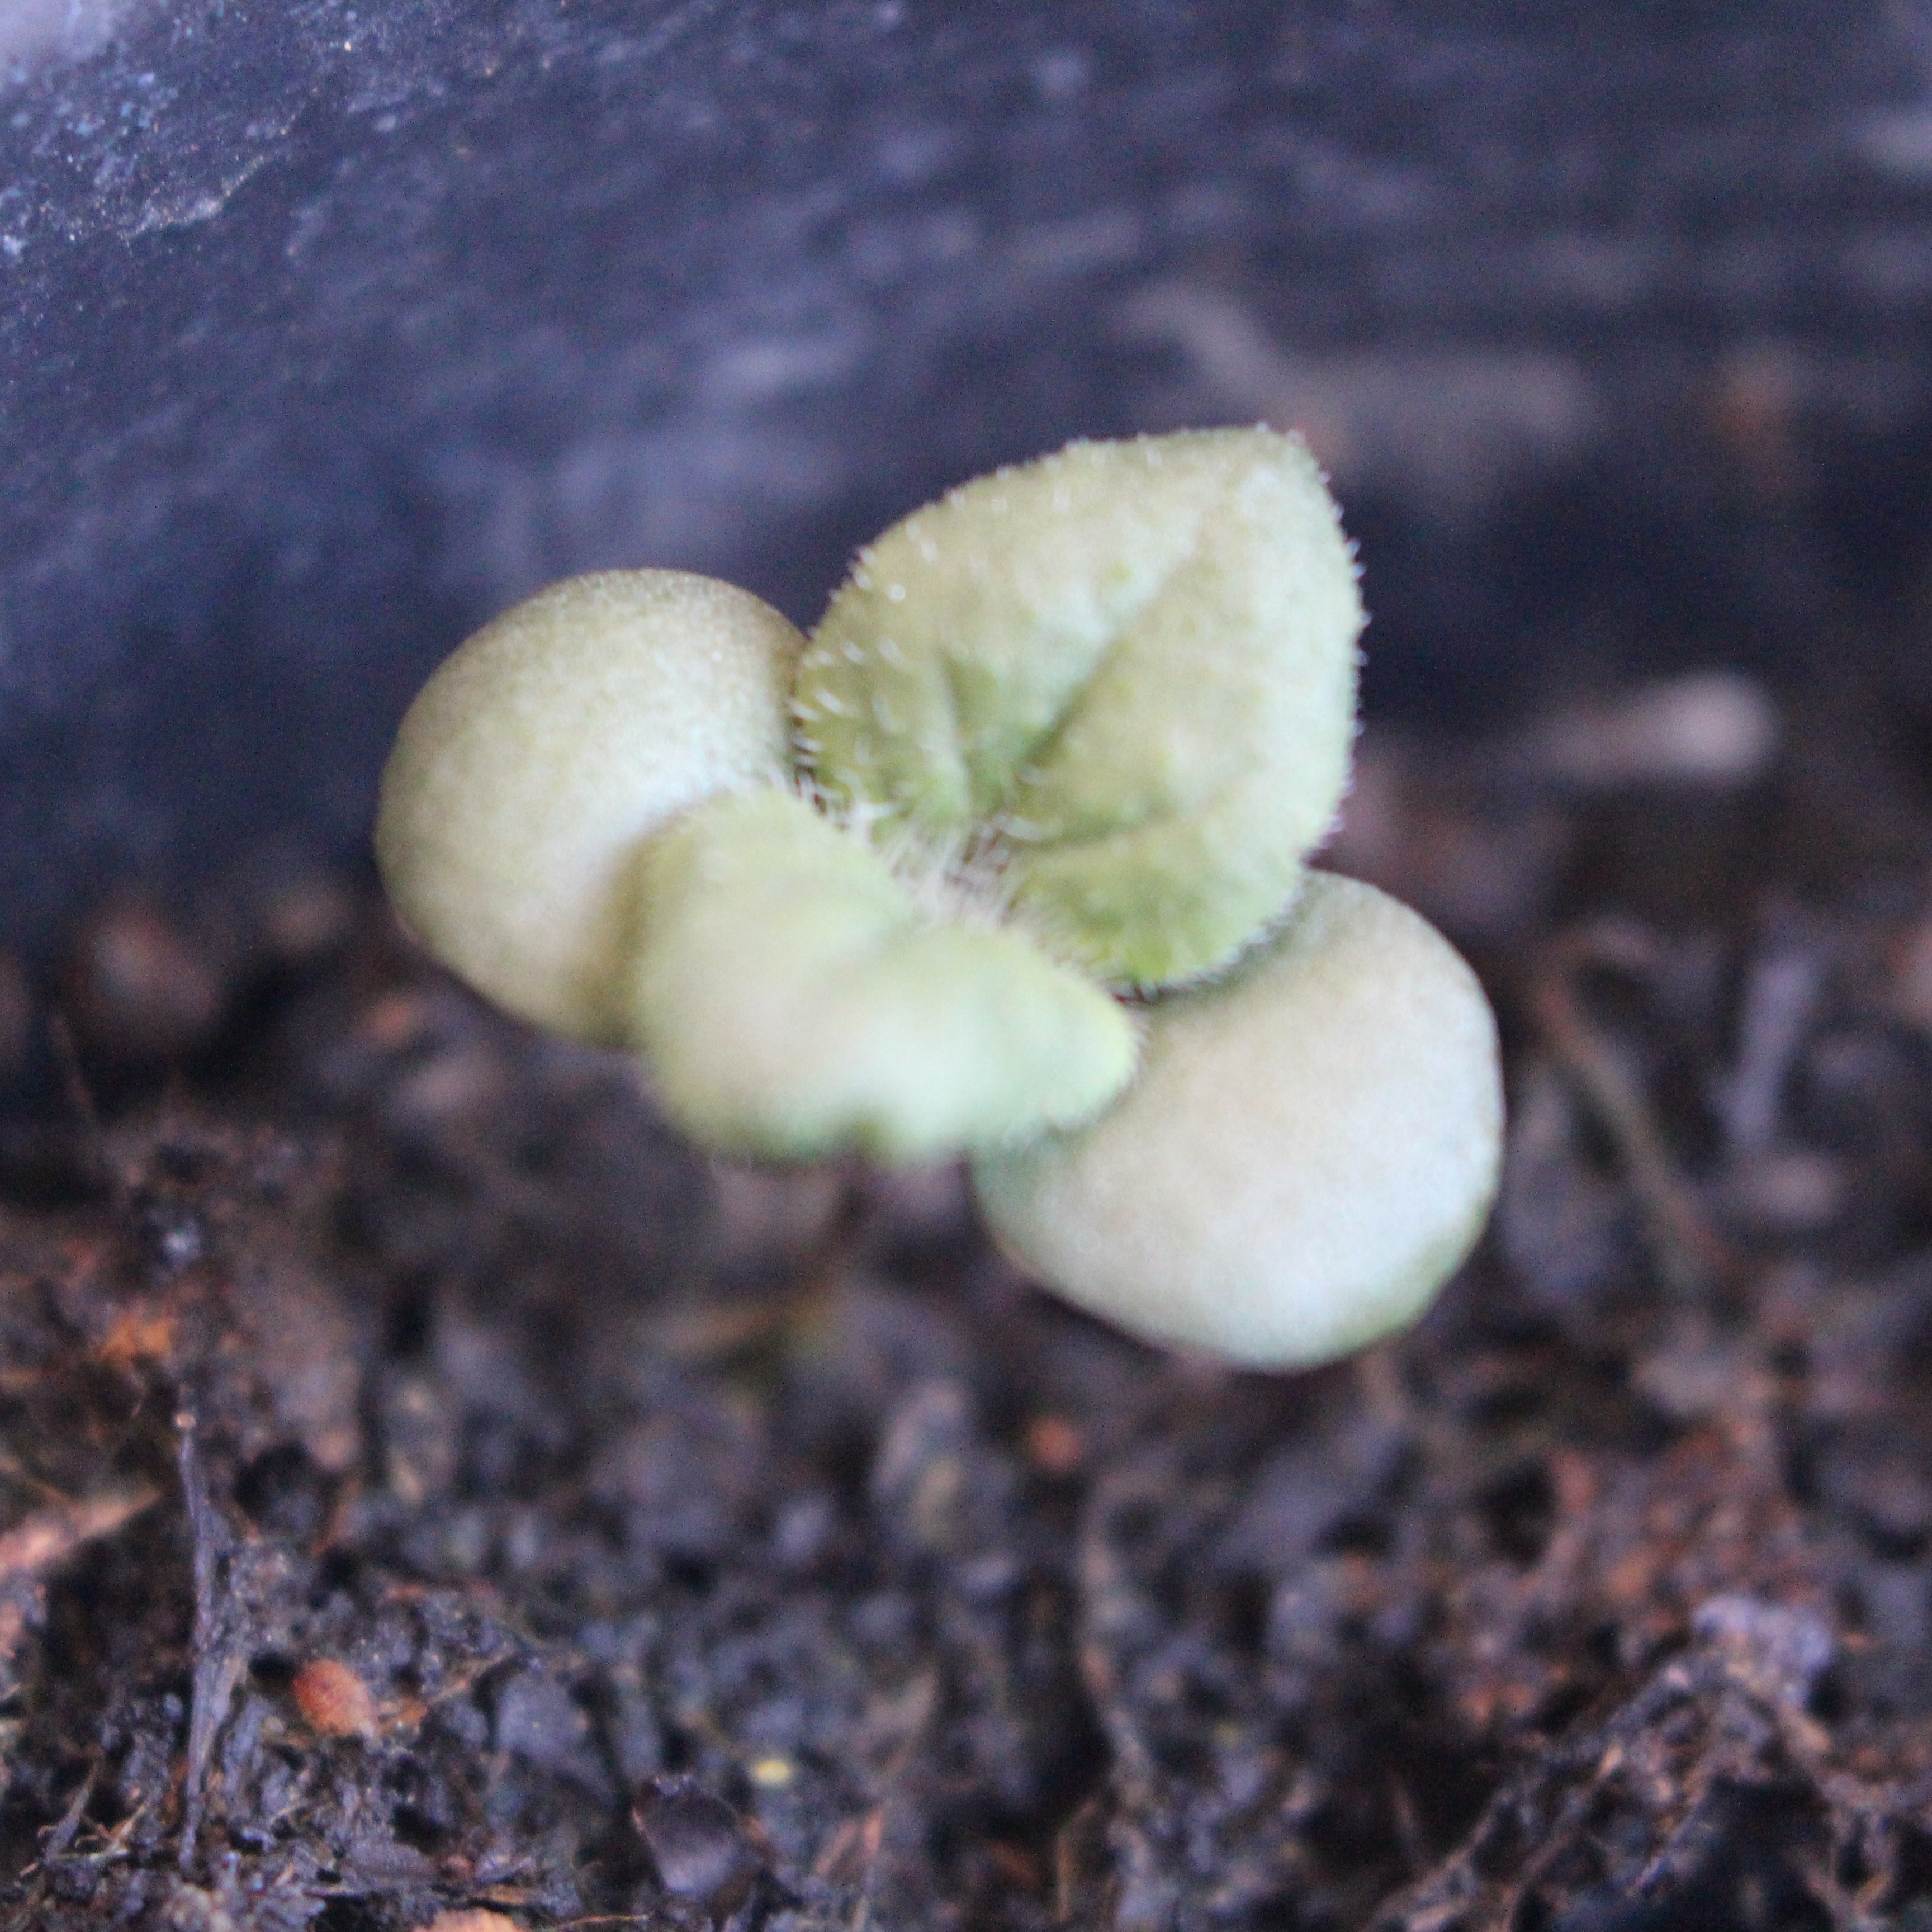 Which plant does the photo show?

Veronica persica
